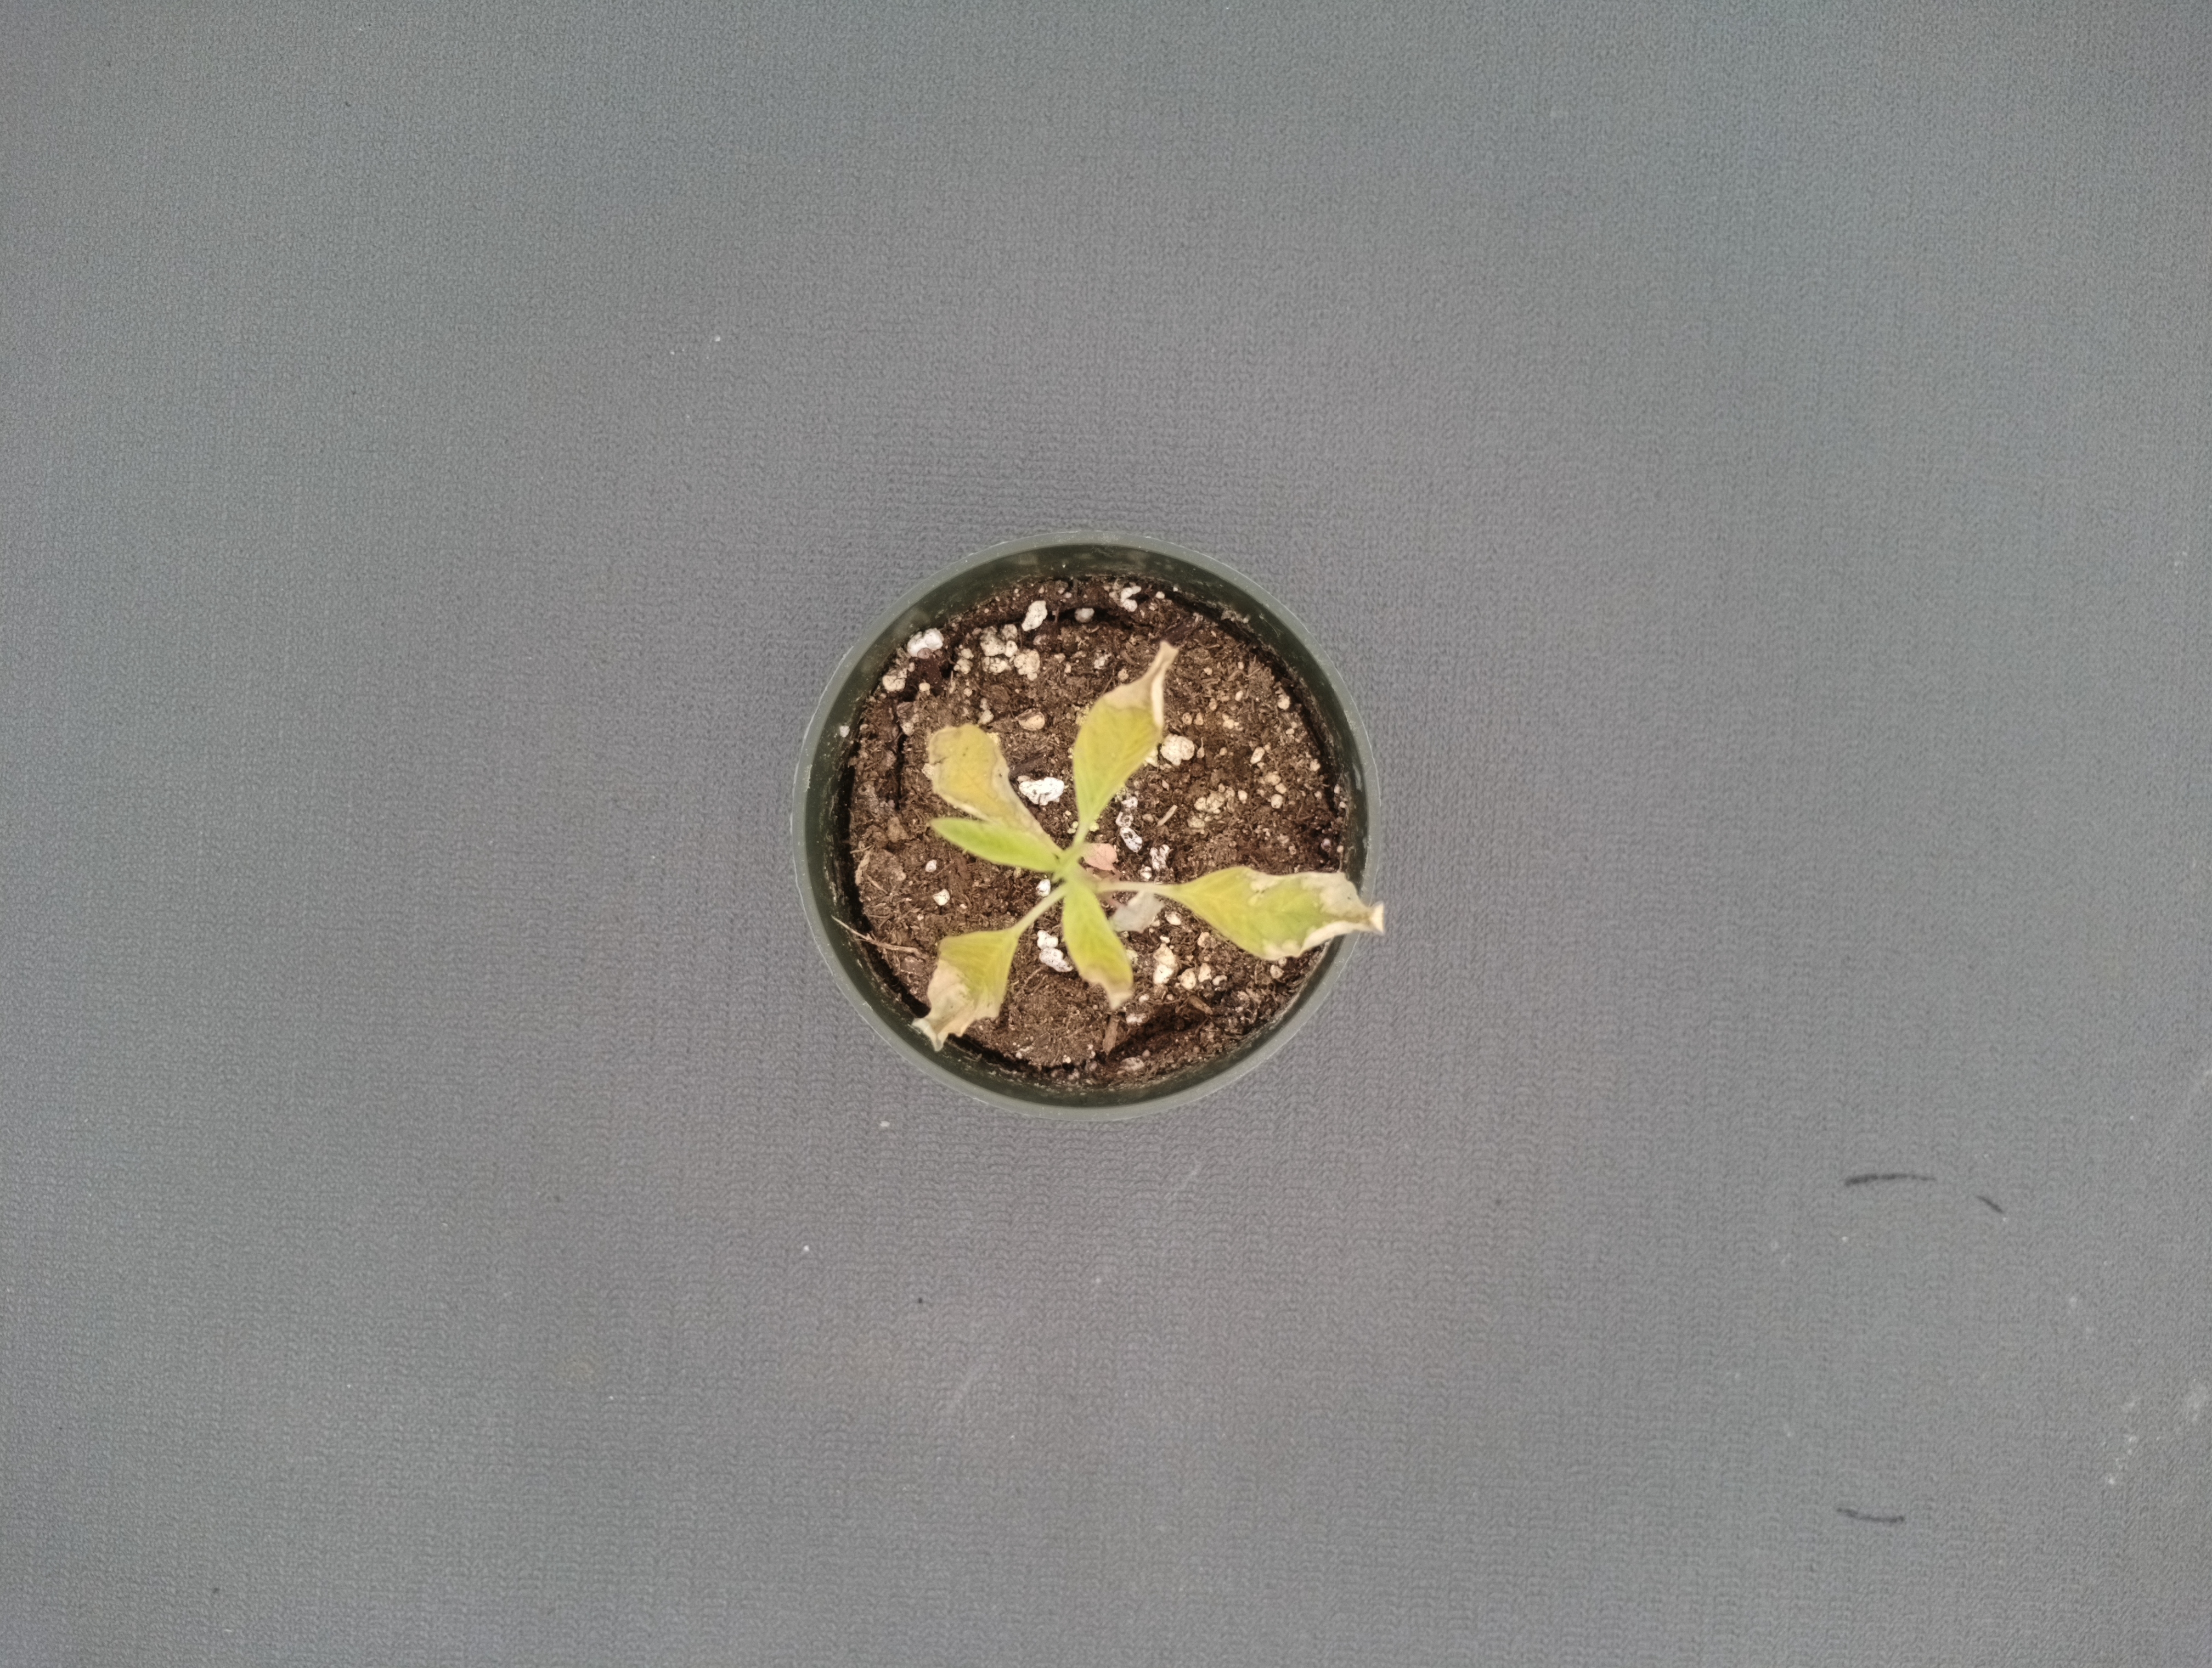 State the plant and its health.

waterhemp, chlorosis necrosis
